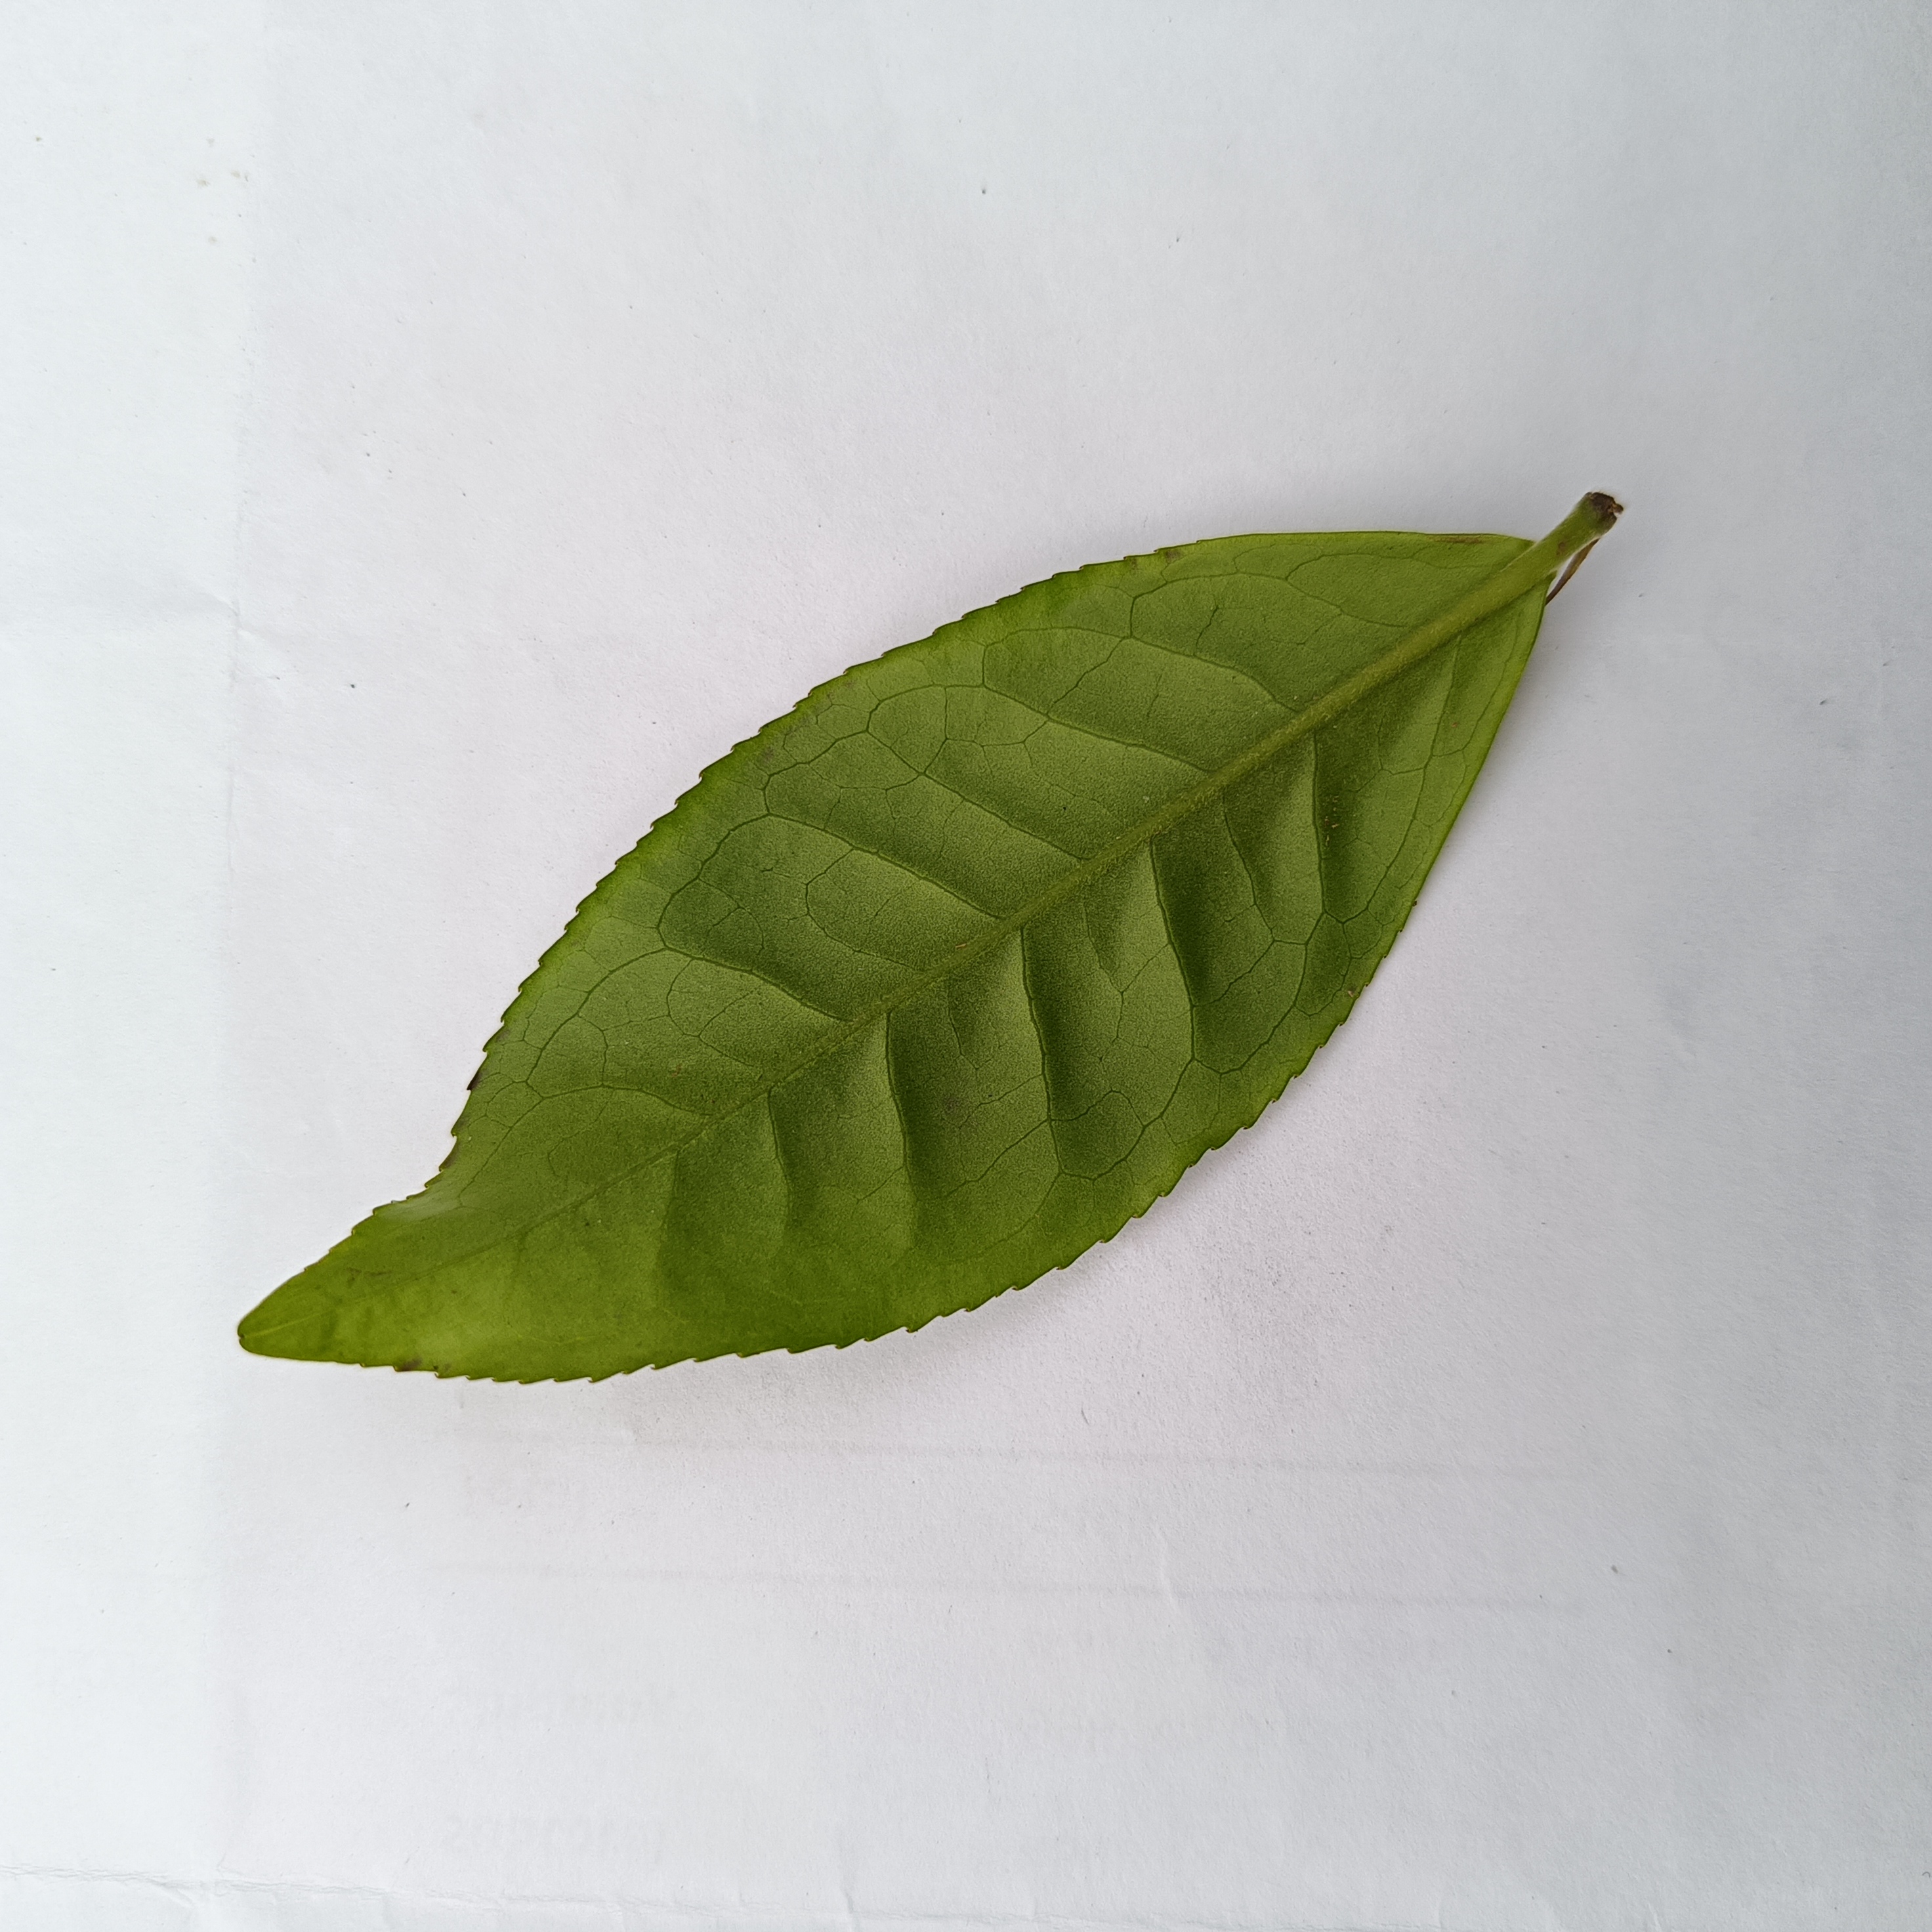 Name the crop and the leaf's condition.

tea, healthy
